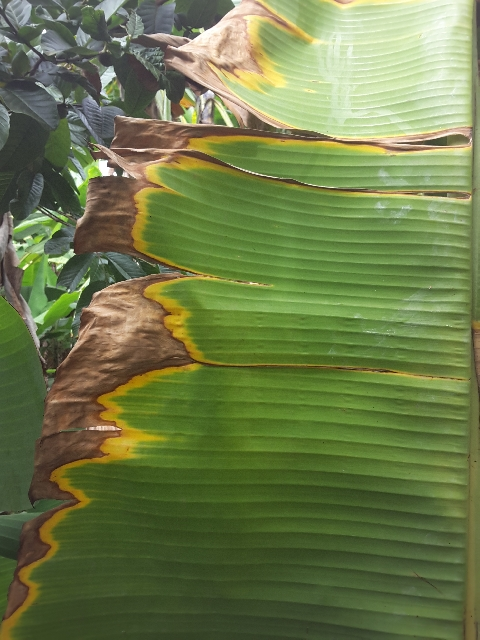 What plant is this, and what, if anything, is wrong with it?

banana, fusarium wilt race 1
